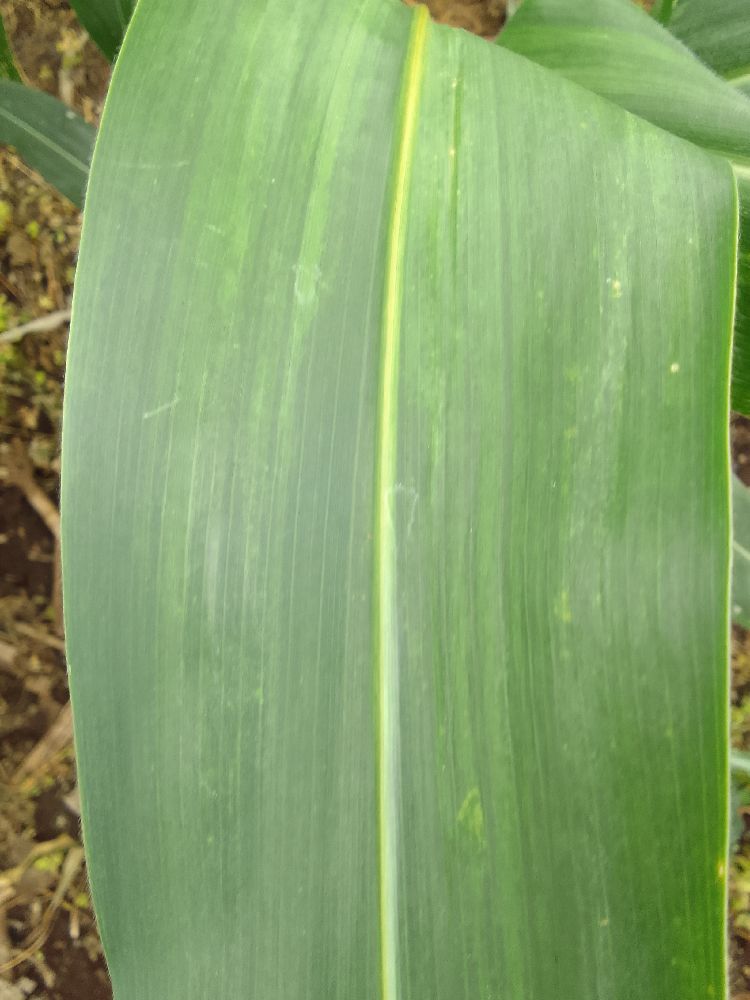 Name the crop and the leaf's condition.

maize, healthy
